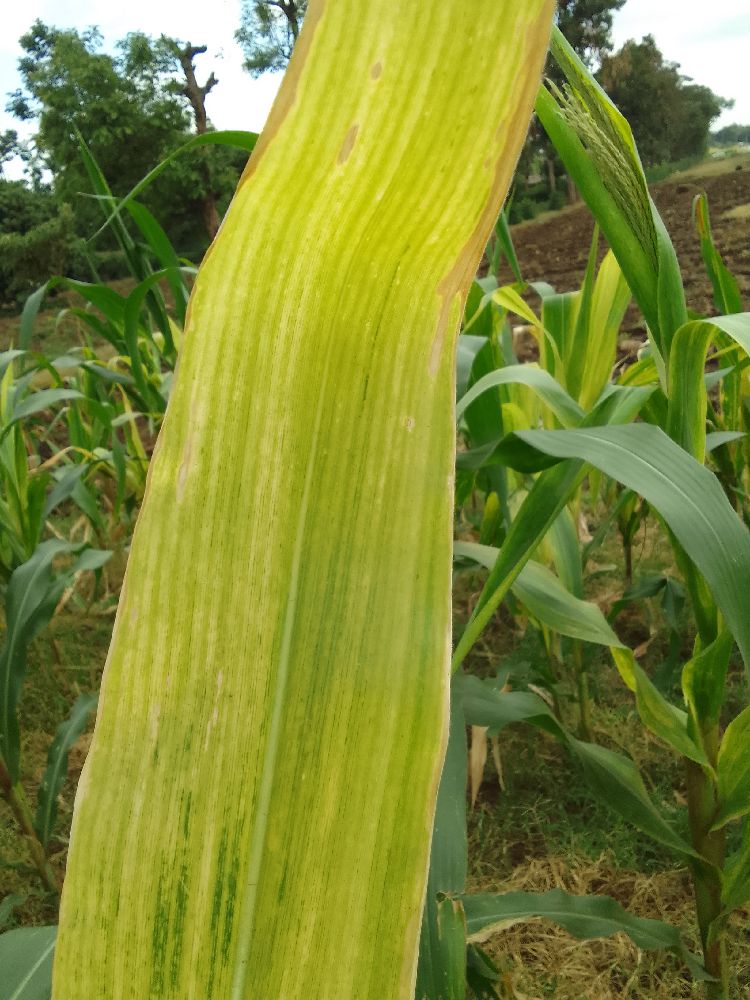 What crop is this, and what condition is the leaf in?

maize, maize lethal necrosis
